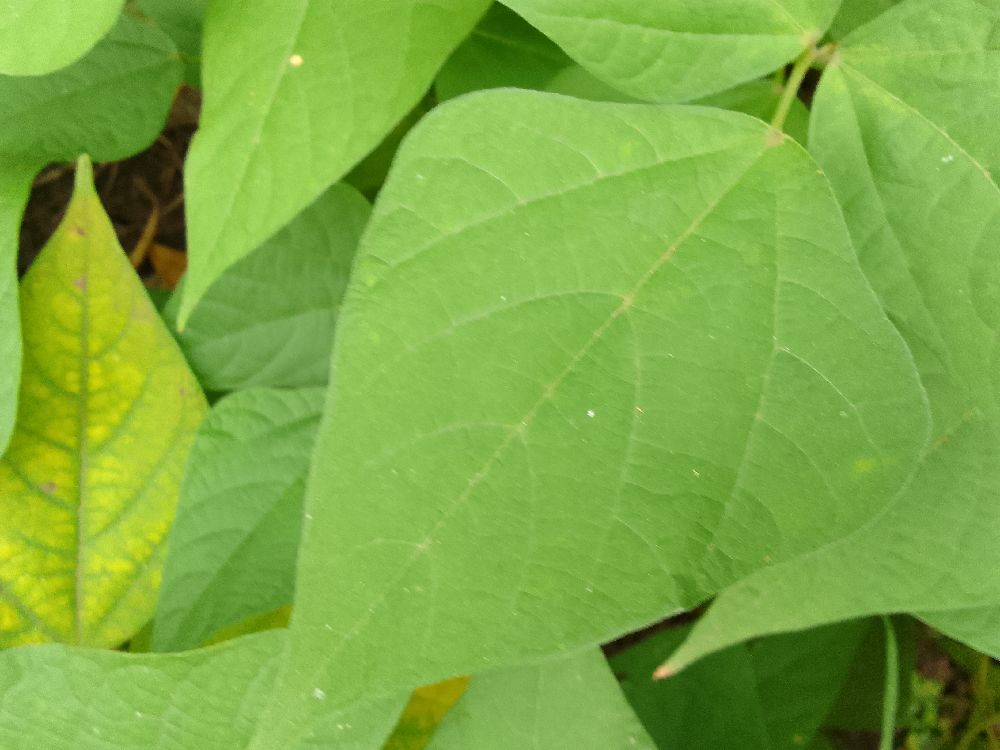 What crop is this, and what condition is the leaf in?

common bean, healthy
